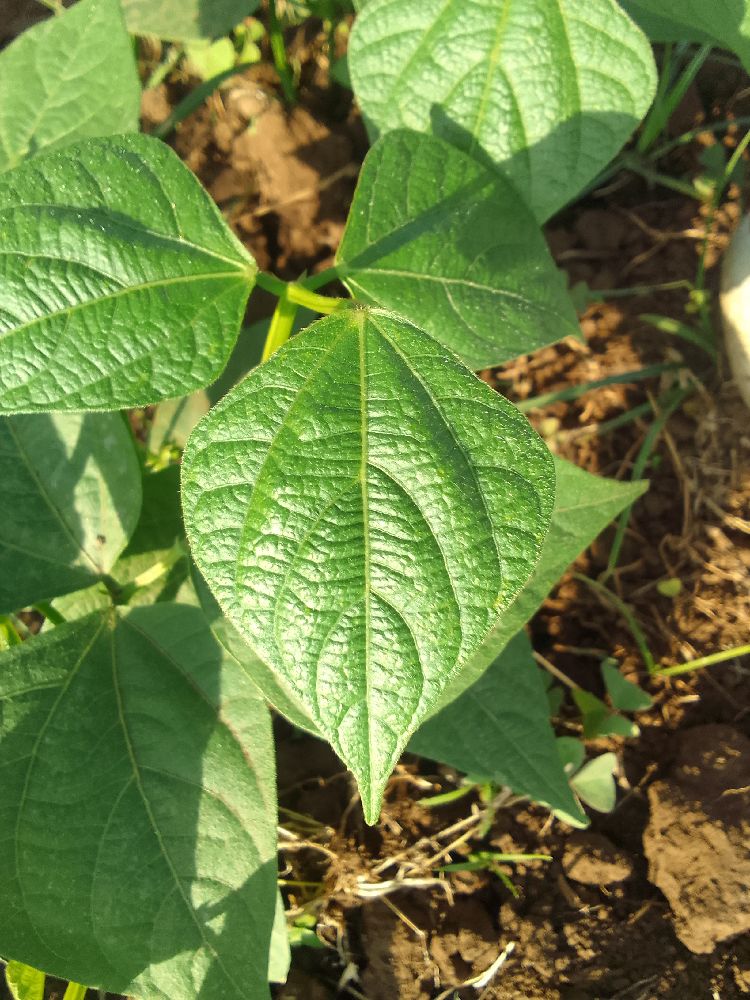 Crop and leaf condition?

common bean, healthy
